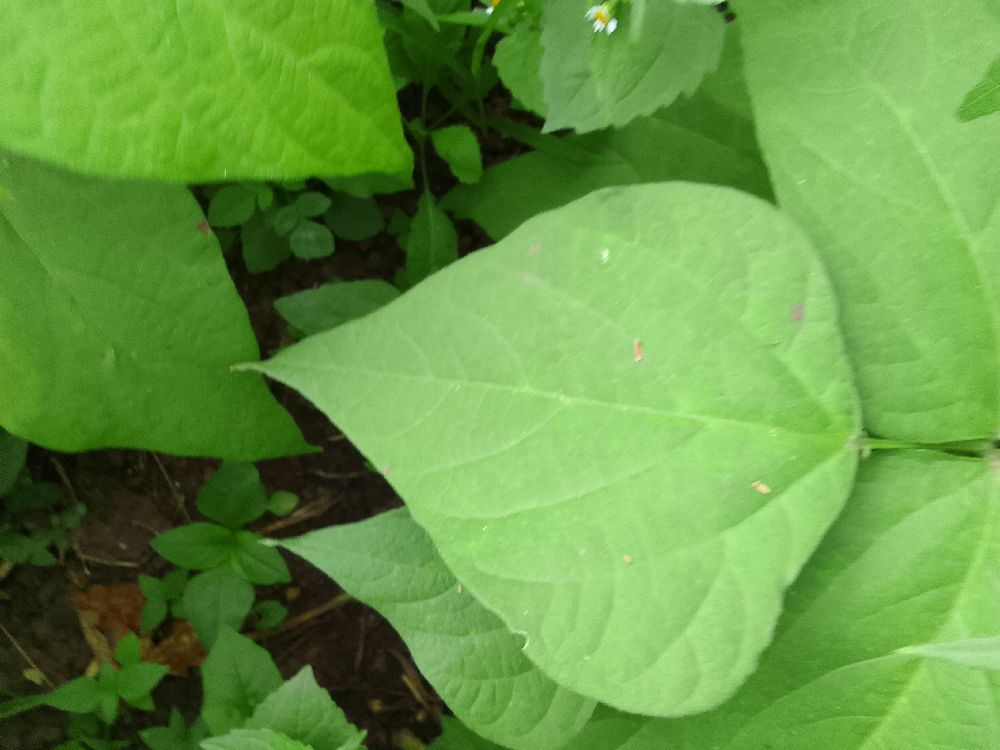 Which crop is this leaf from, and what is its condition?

common bean, healthy
